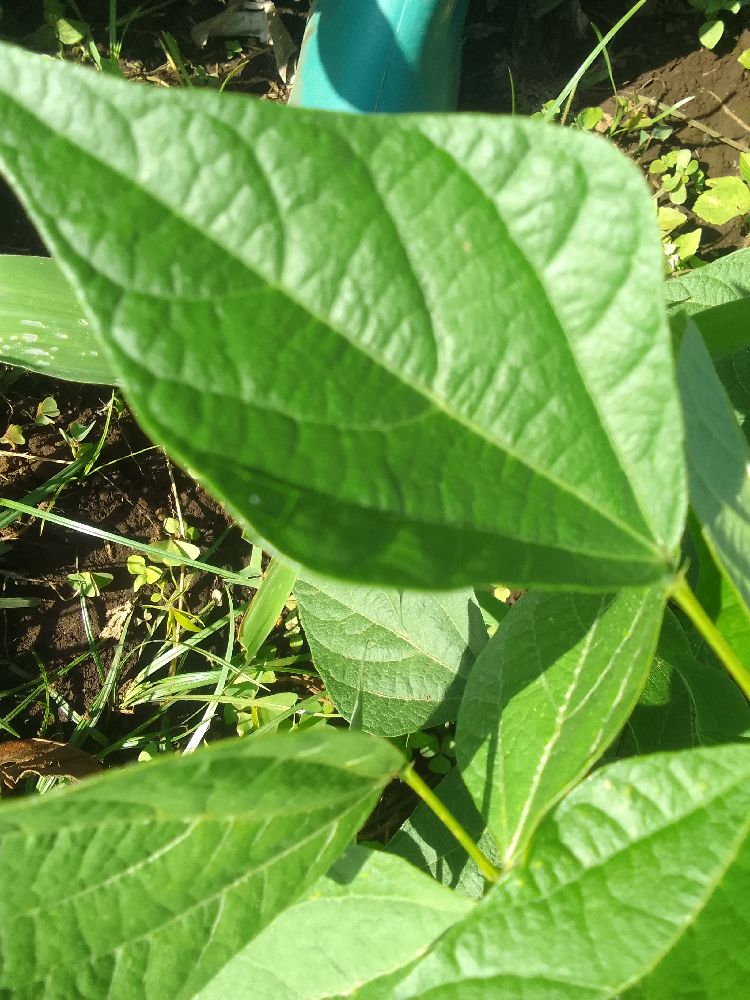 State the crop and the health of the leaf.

common bean, healthy
